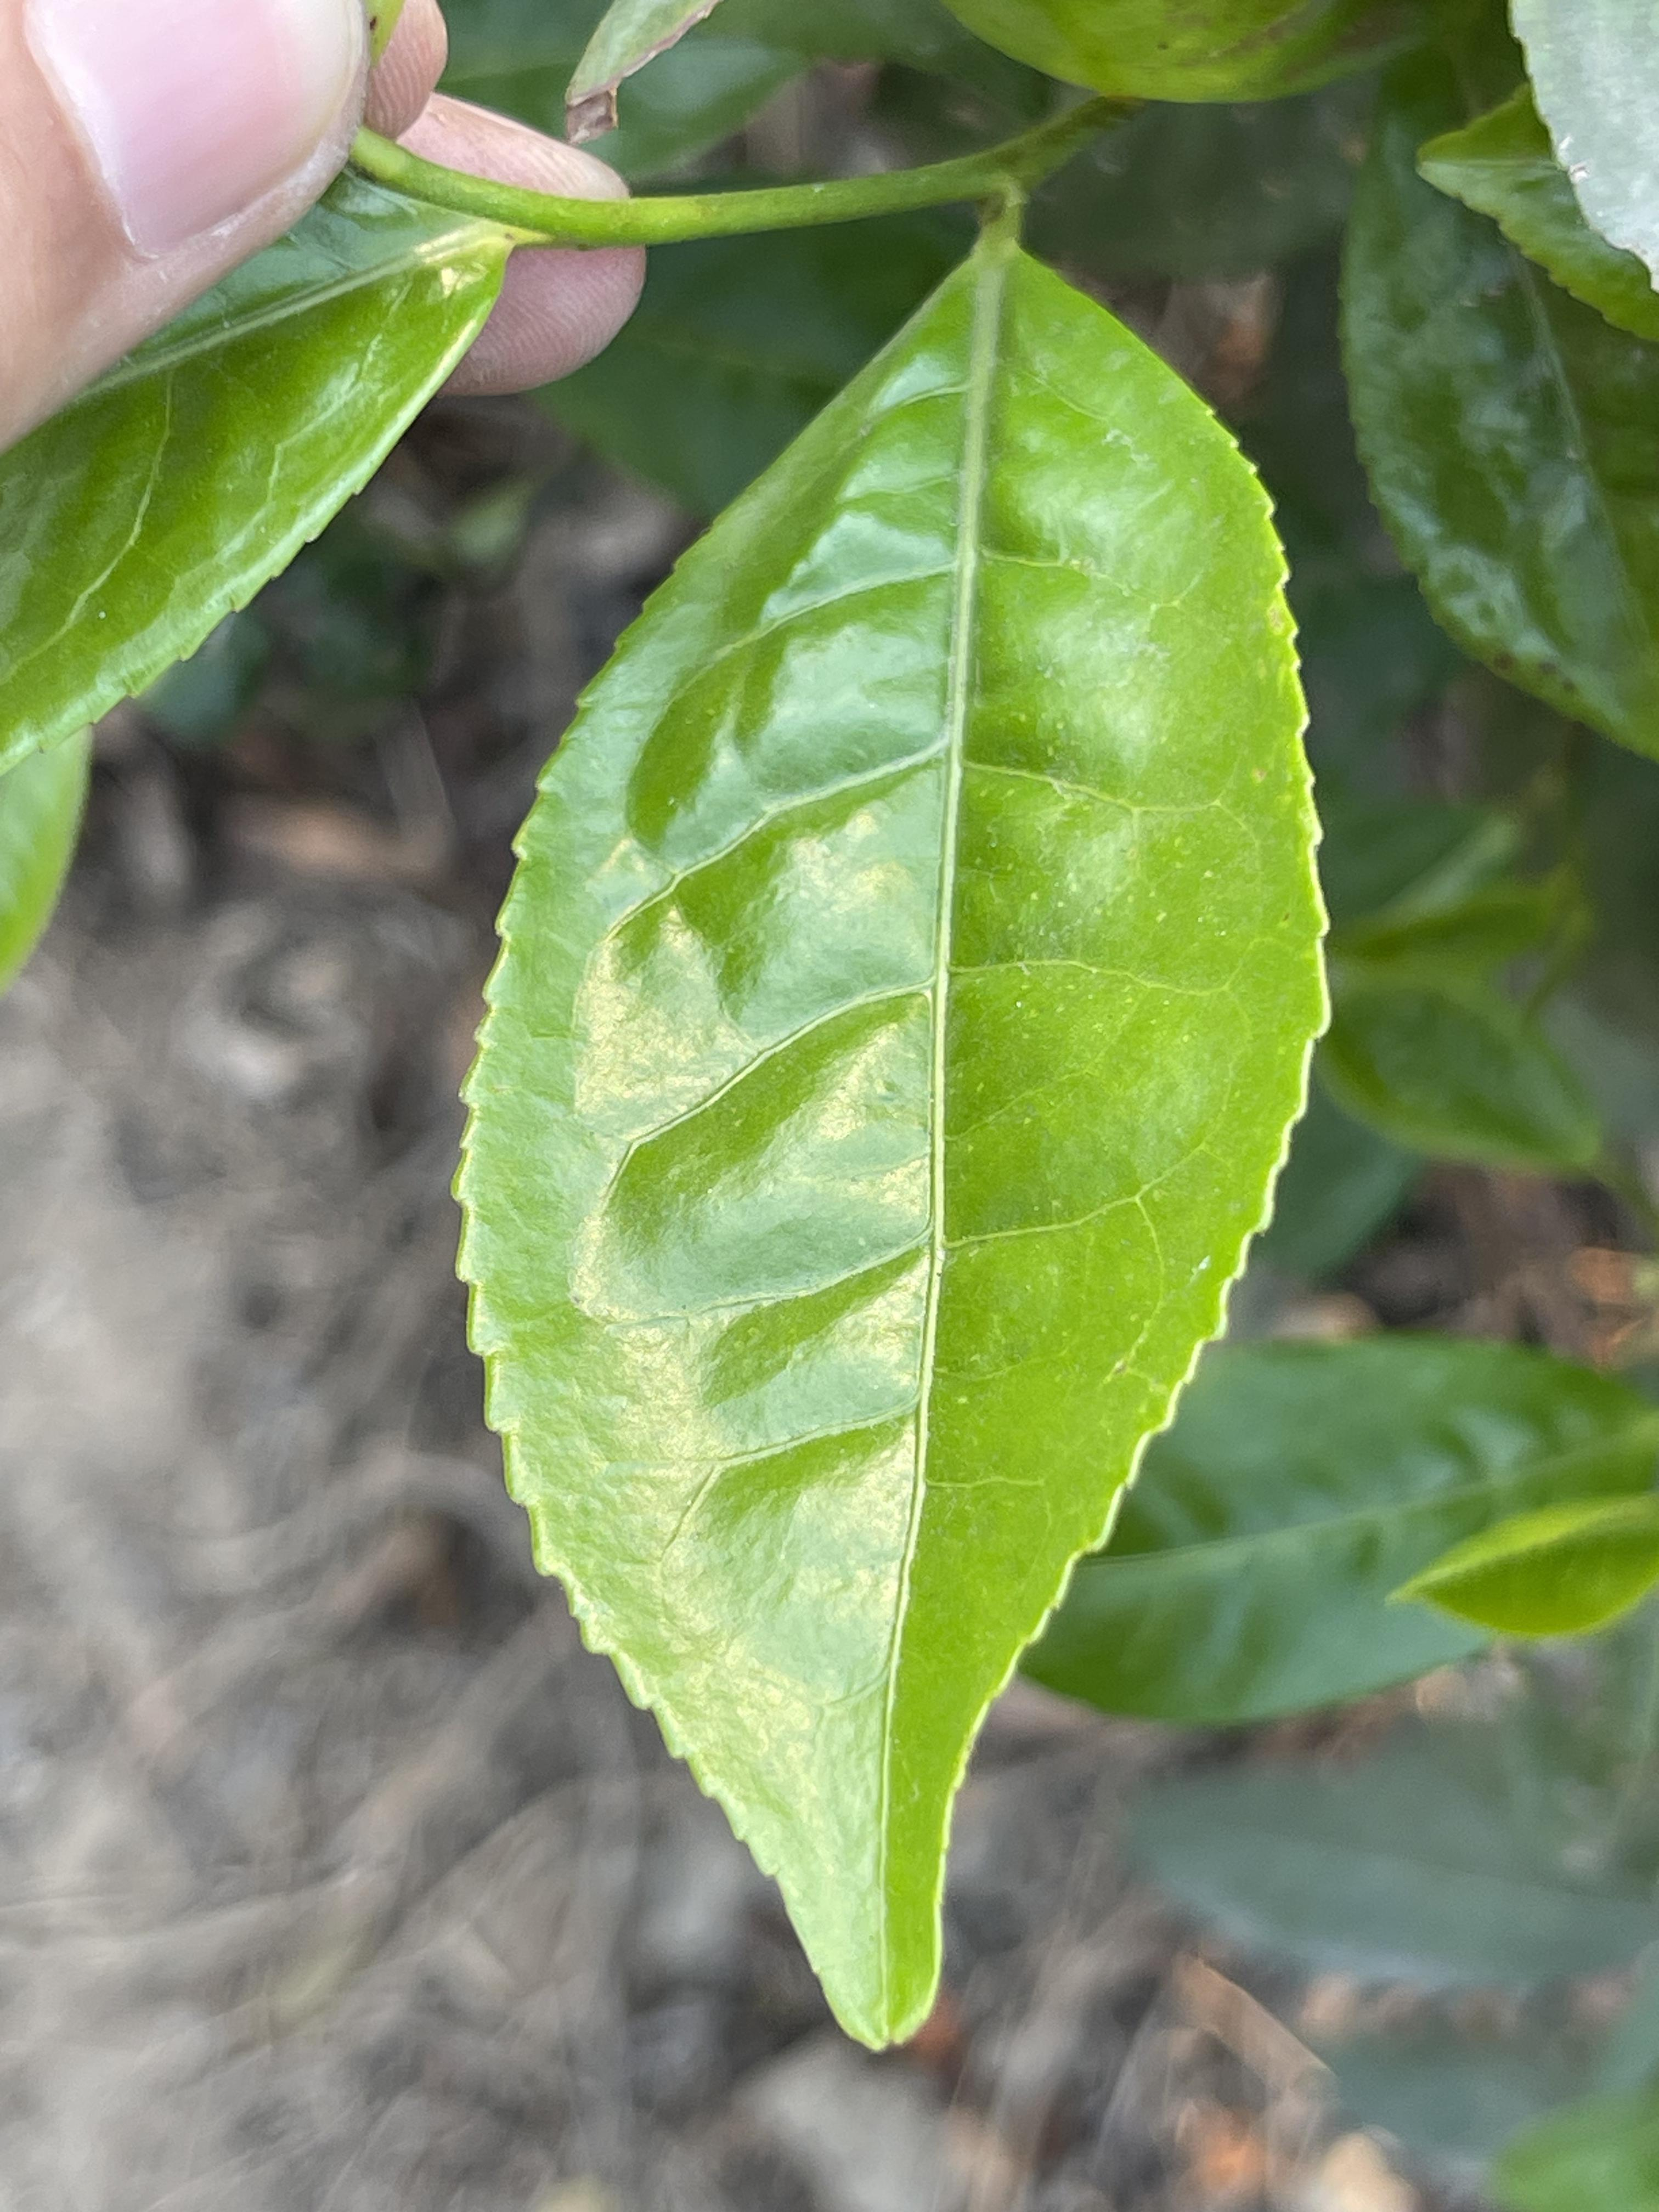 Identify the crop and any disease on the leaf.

tea, healthy leaf
